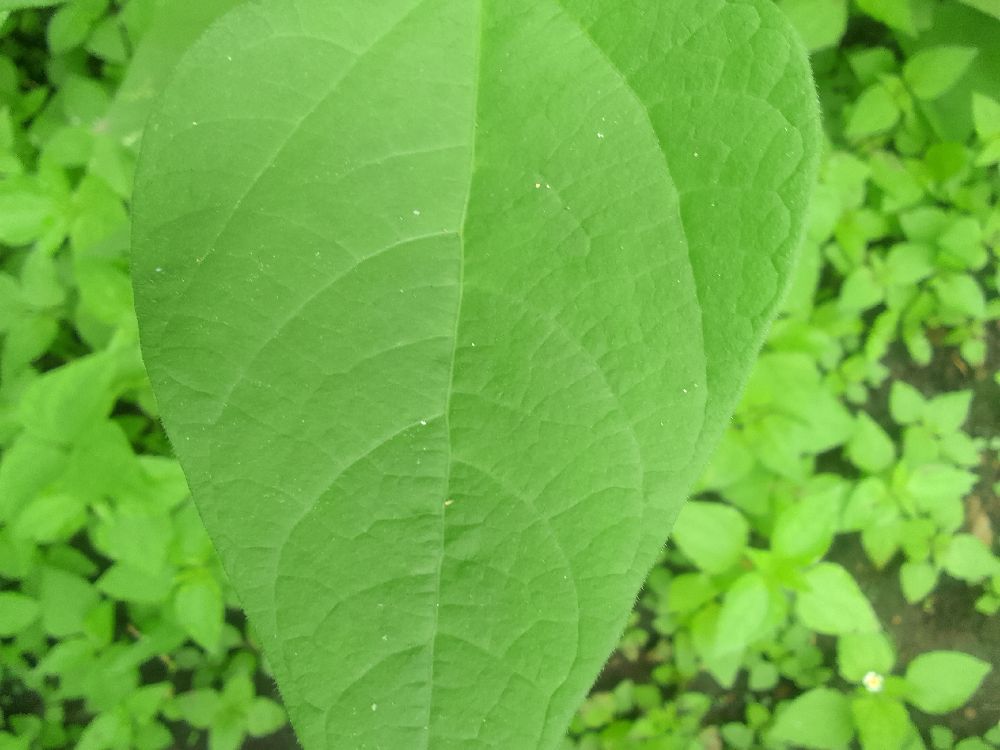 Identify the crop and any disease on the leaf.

common bean, healthy
